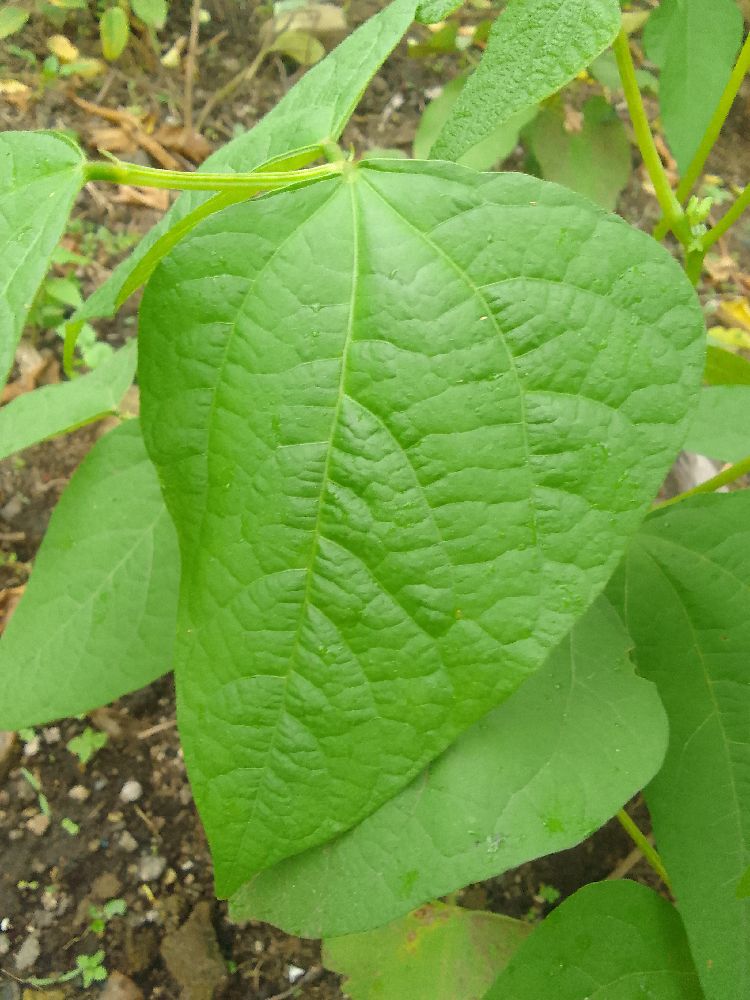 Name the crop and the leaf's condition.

common bean, healthy
